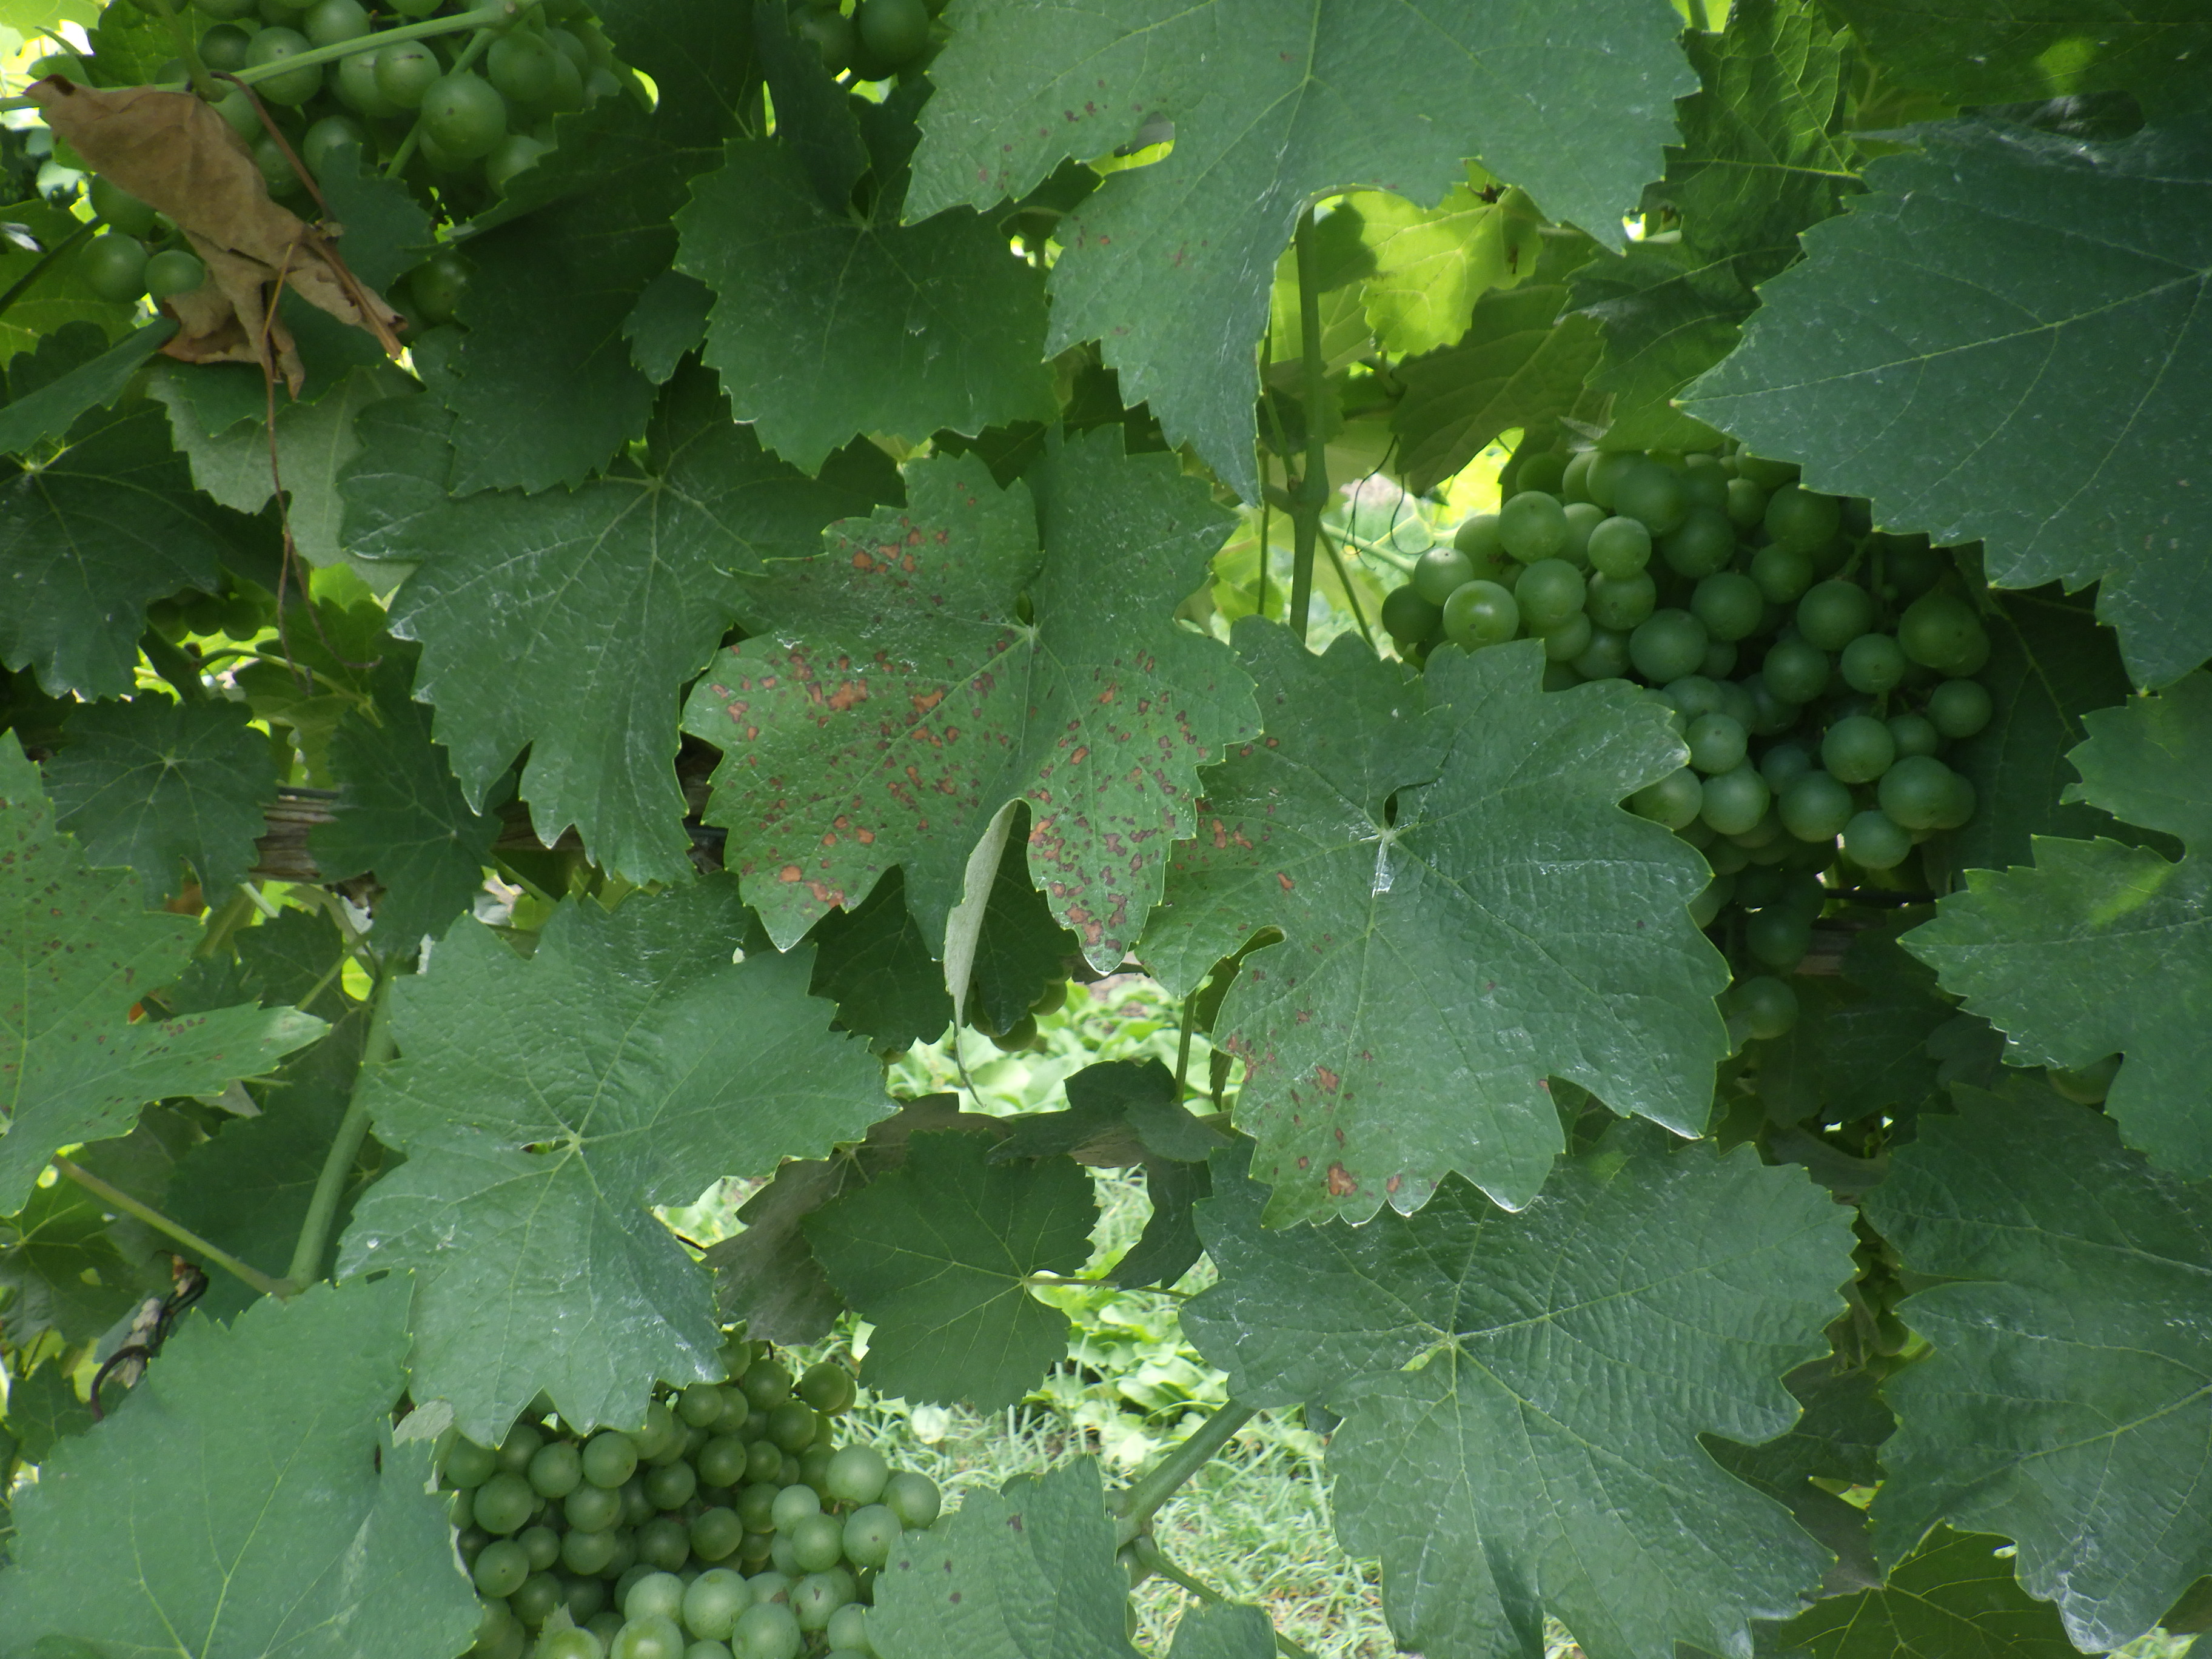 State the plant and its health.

grapevine, black rot
